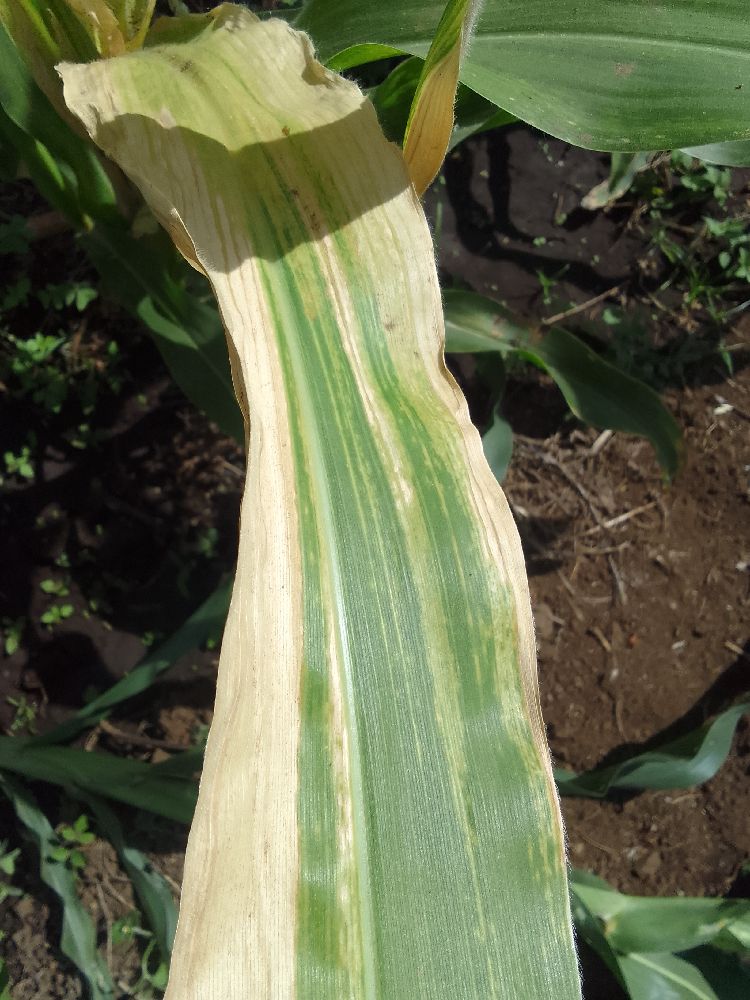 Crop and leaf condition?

maize, maize lethal necrosis
